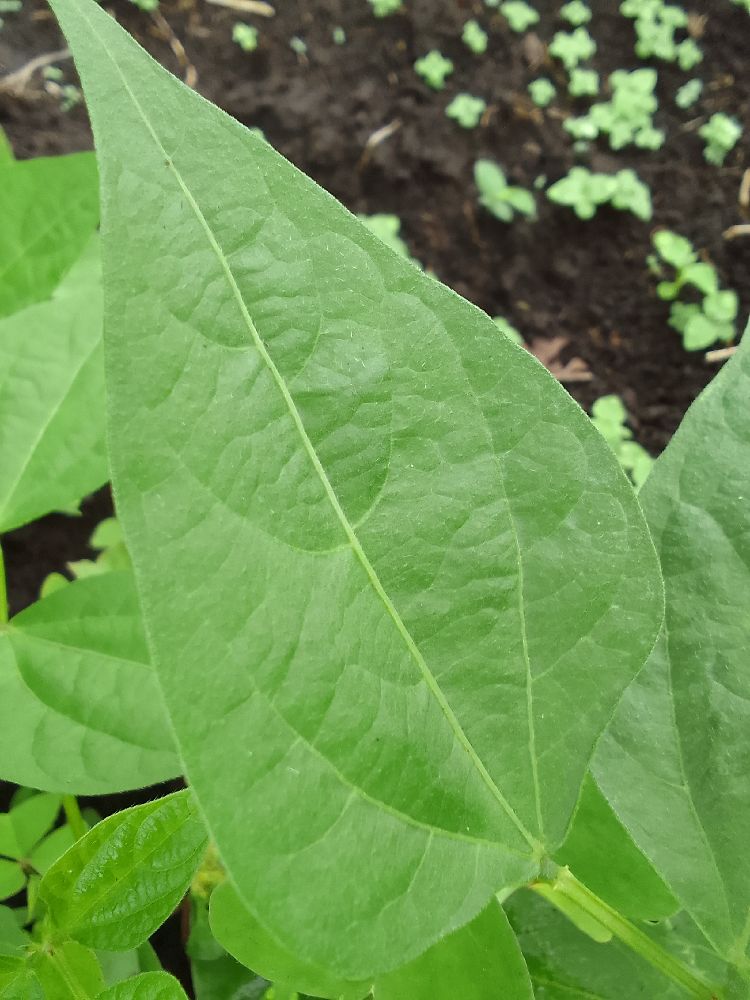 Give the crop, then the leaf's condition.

common bean, healthy
